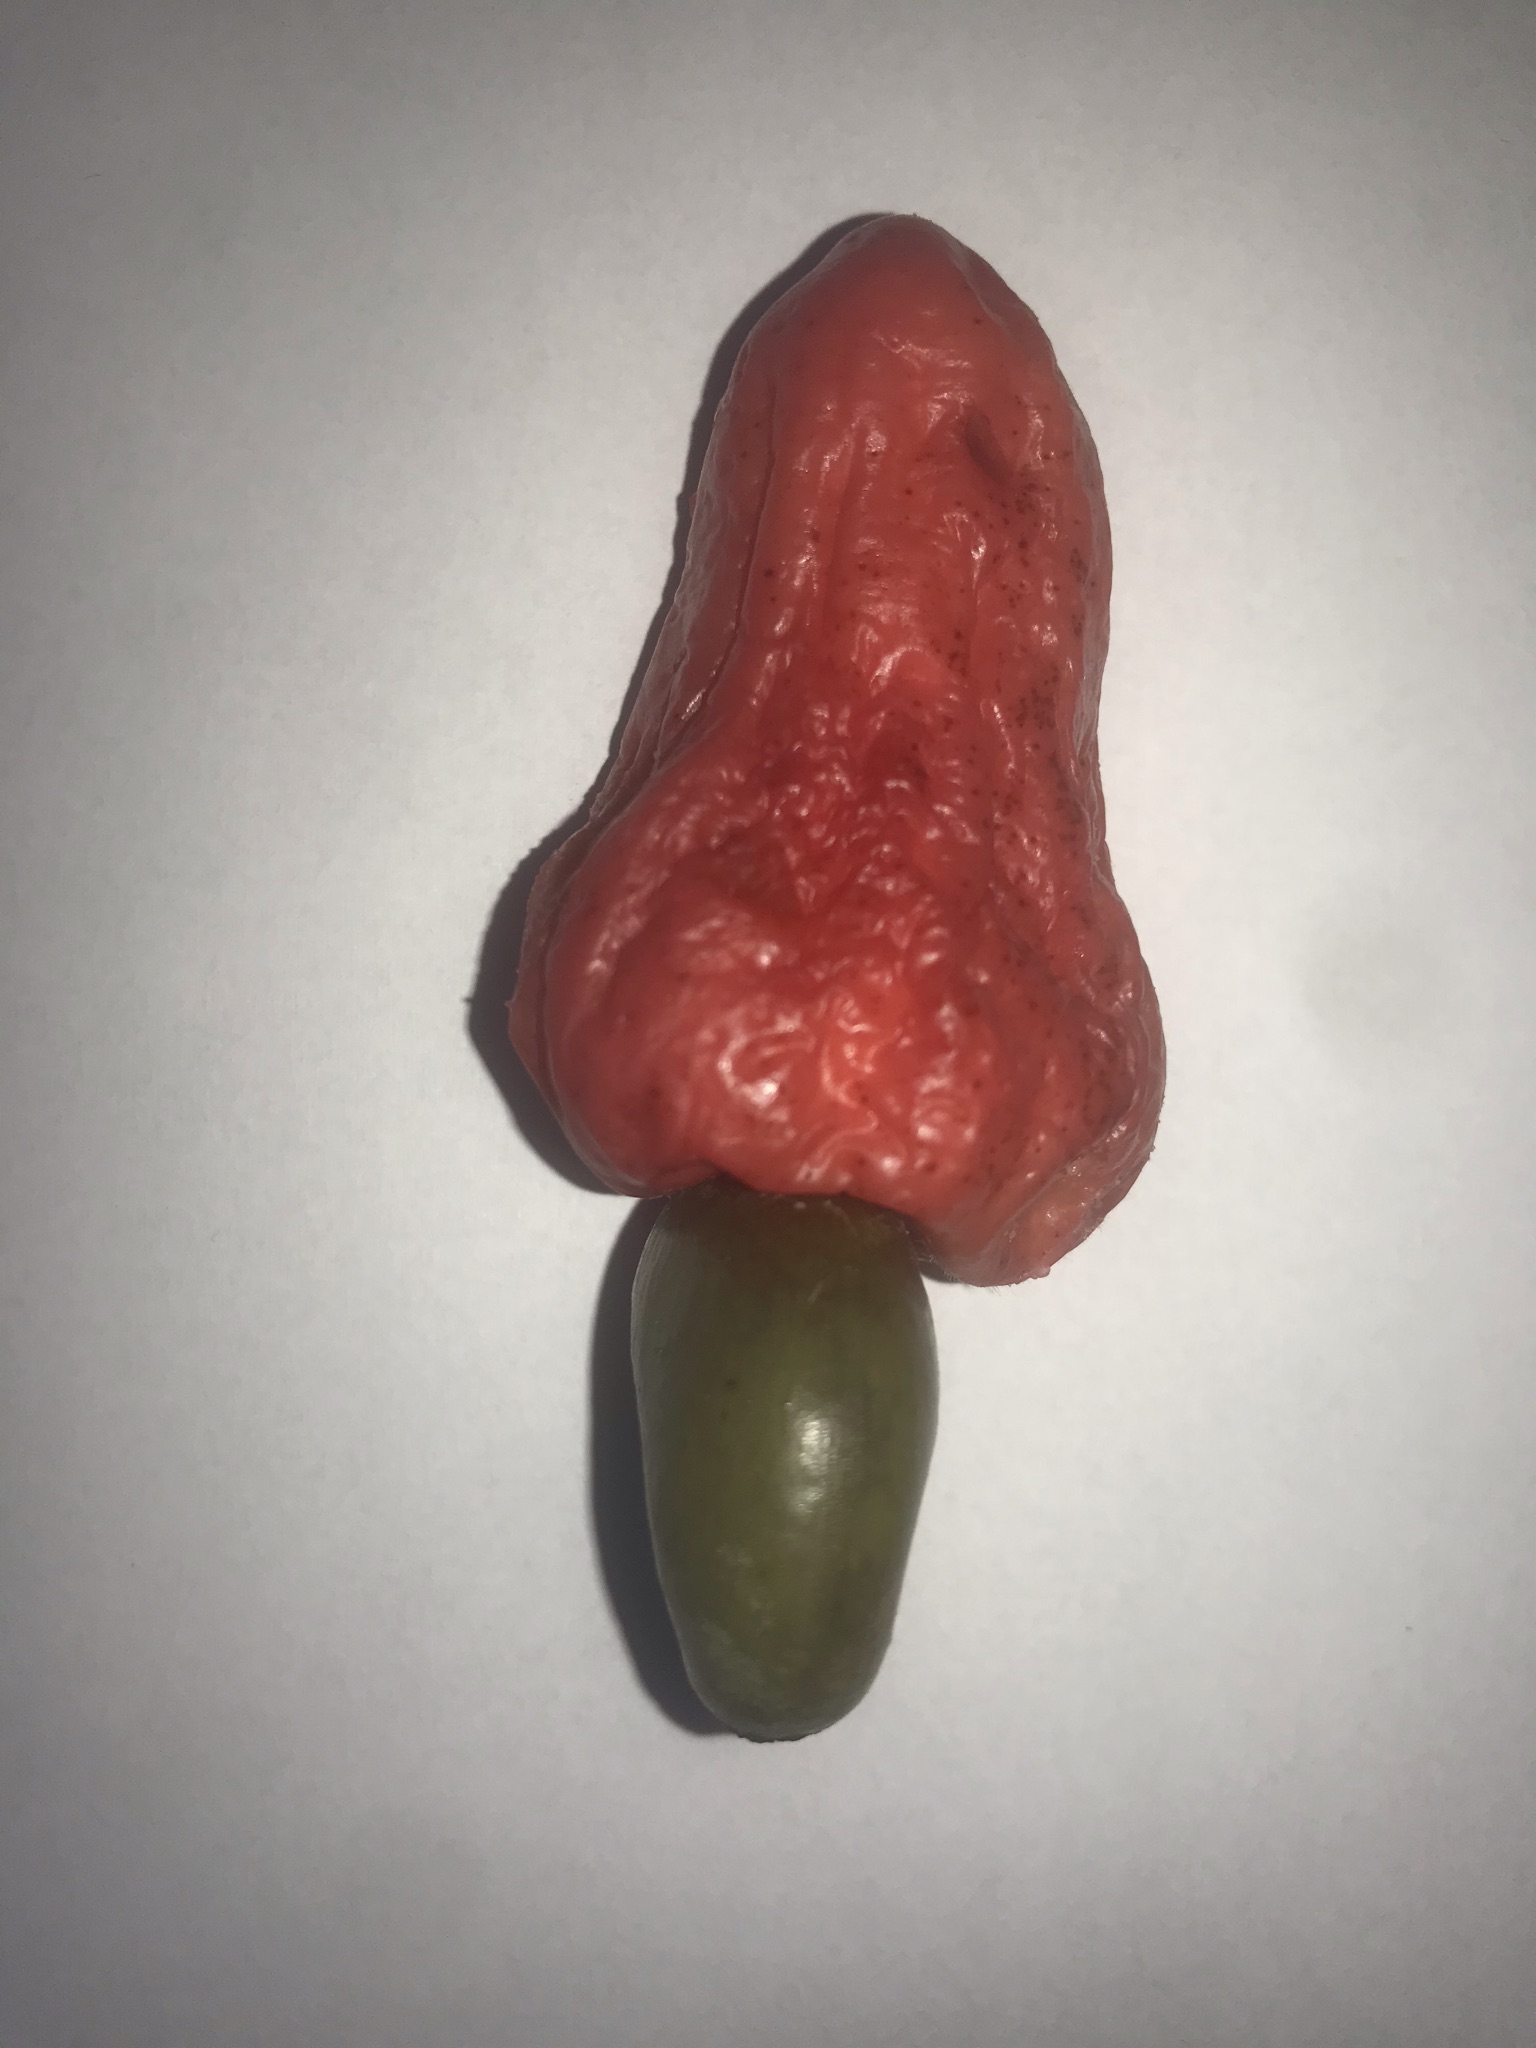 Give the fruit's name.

caju vermelho
